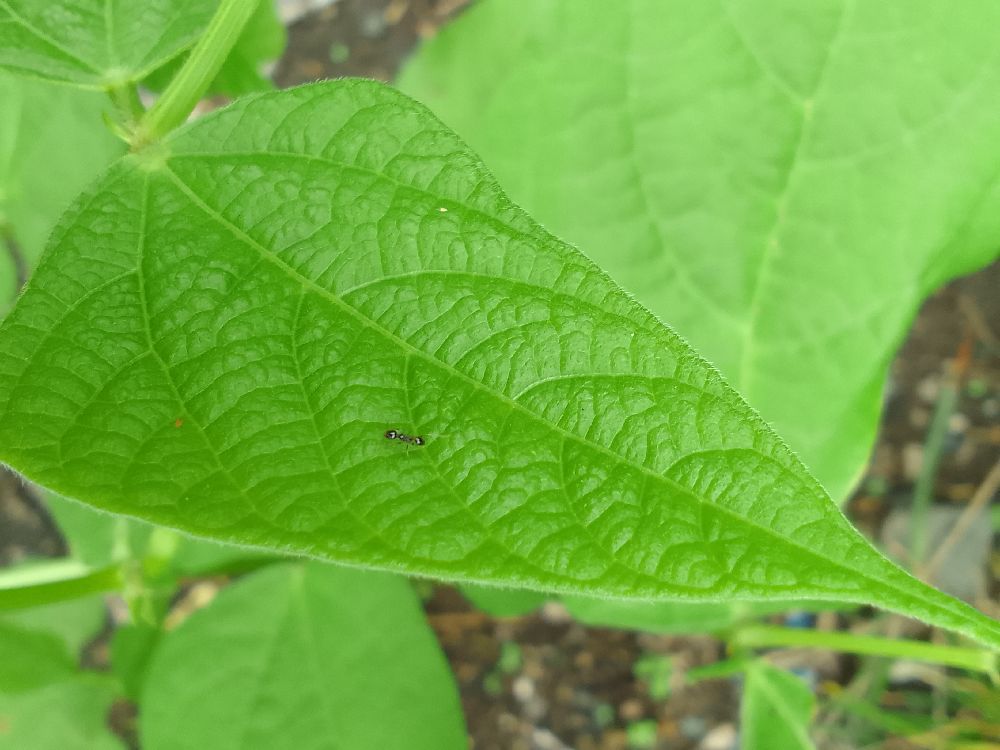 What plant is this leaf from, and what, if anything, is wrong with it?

common bean, healthy
